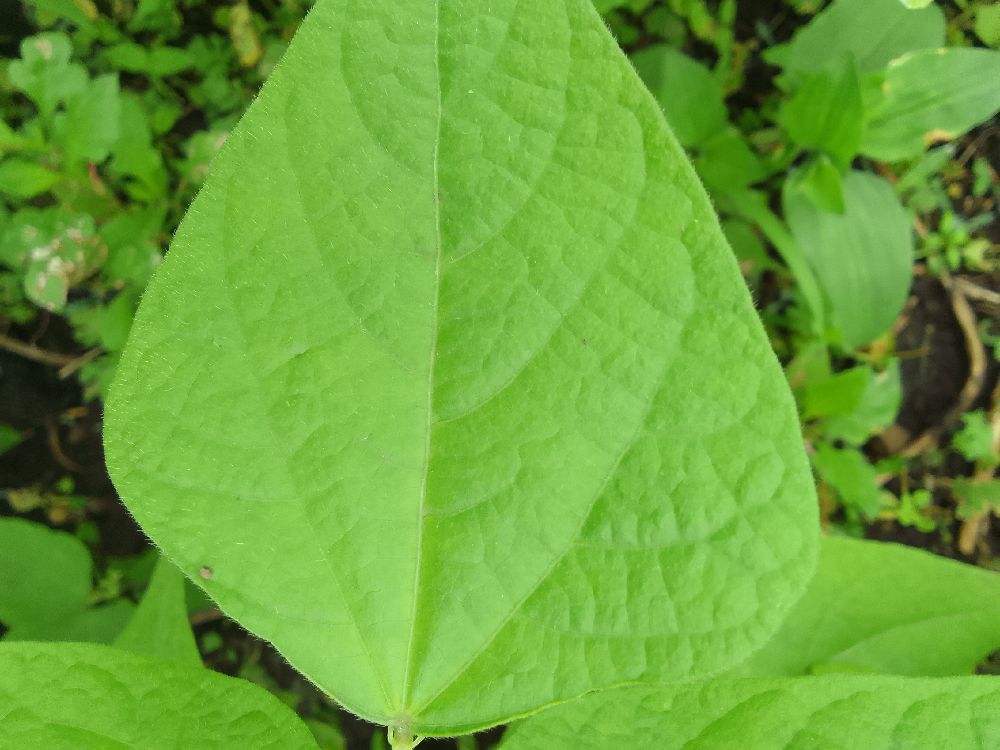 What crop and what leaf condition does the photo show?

common bean, healthy
